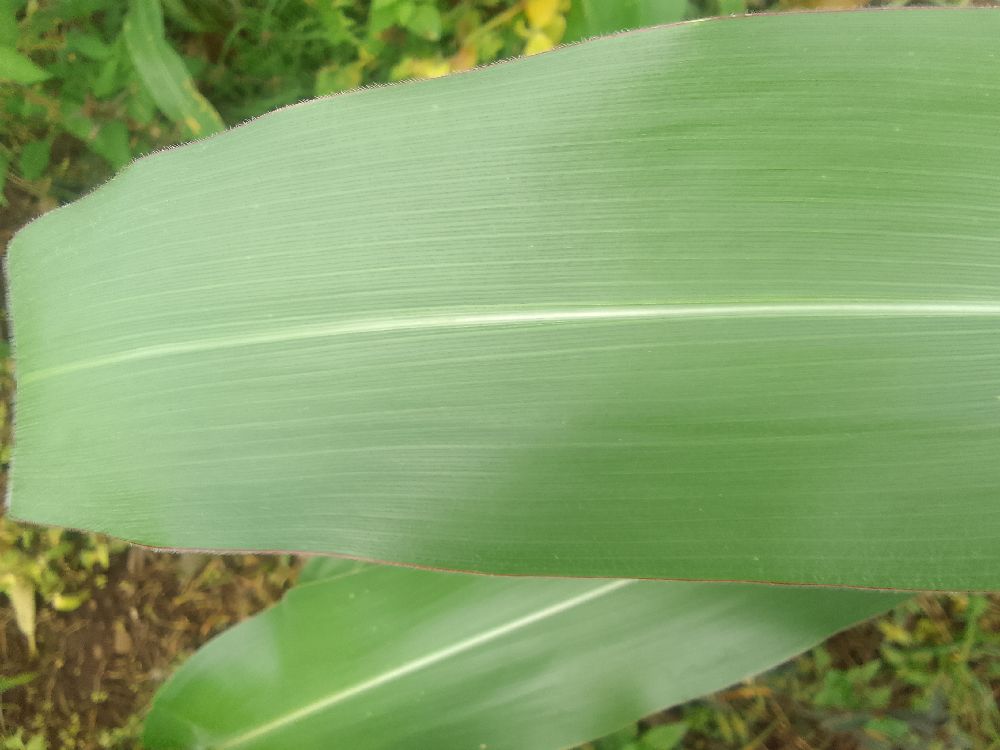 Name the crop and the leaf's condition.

maize, healthy
